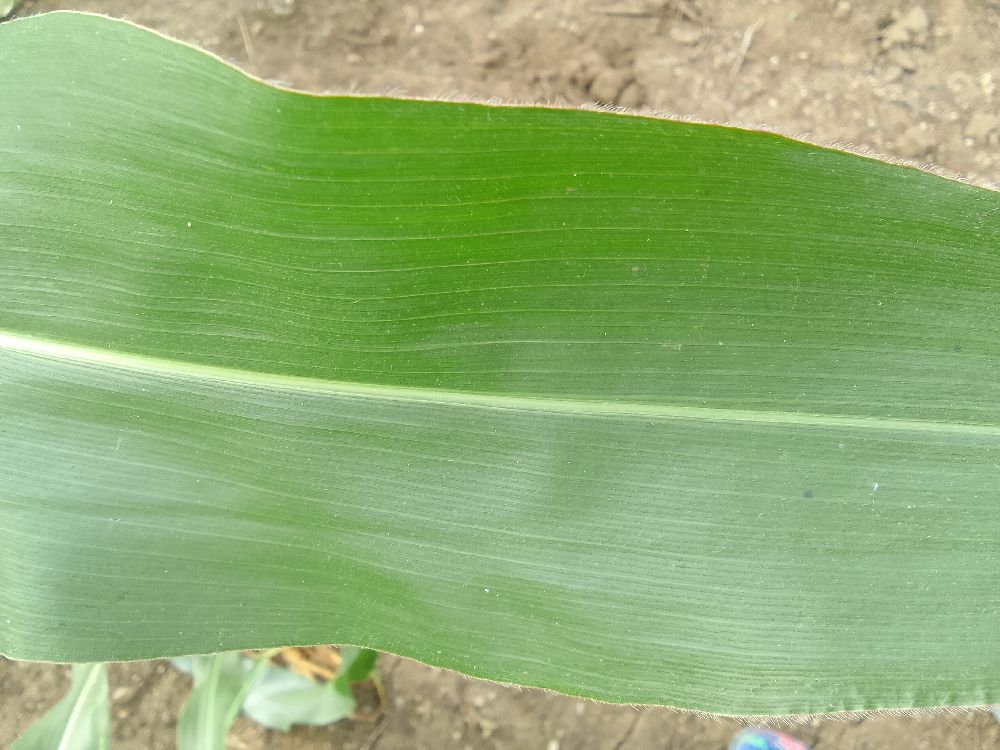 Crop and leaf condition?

maize, healthy
